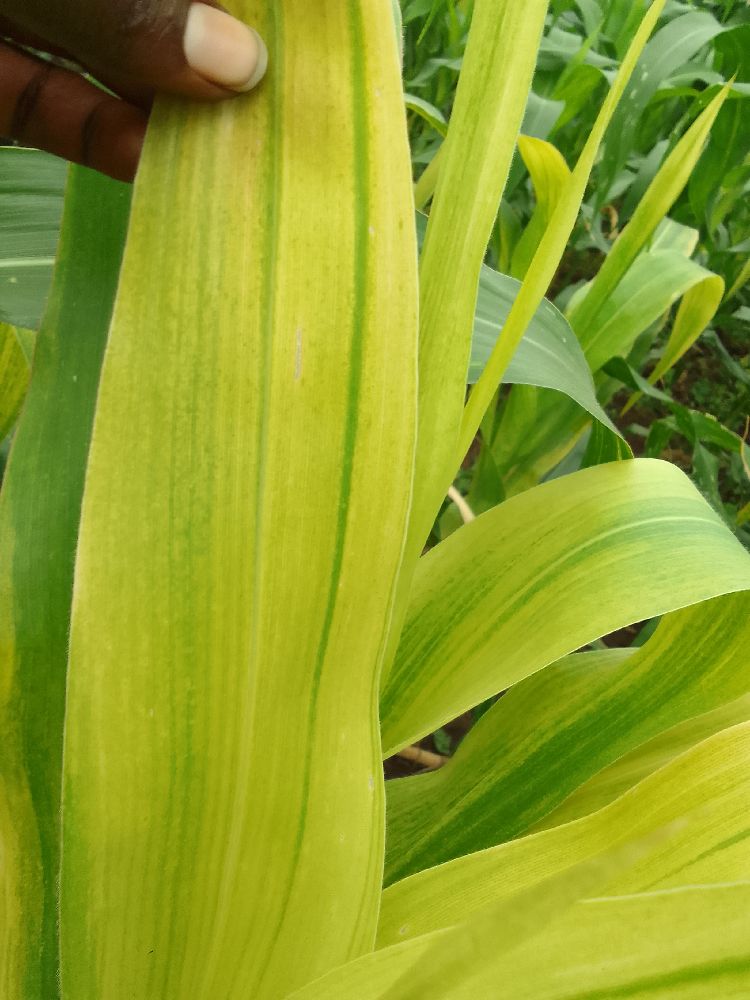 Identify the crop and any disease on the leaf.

maize, maize lethal necrosis
